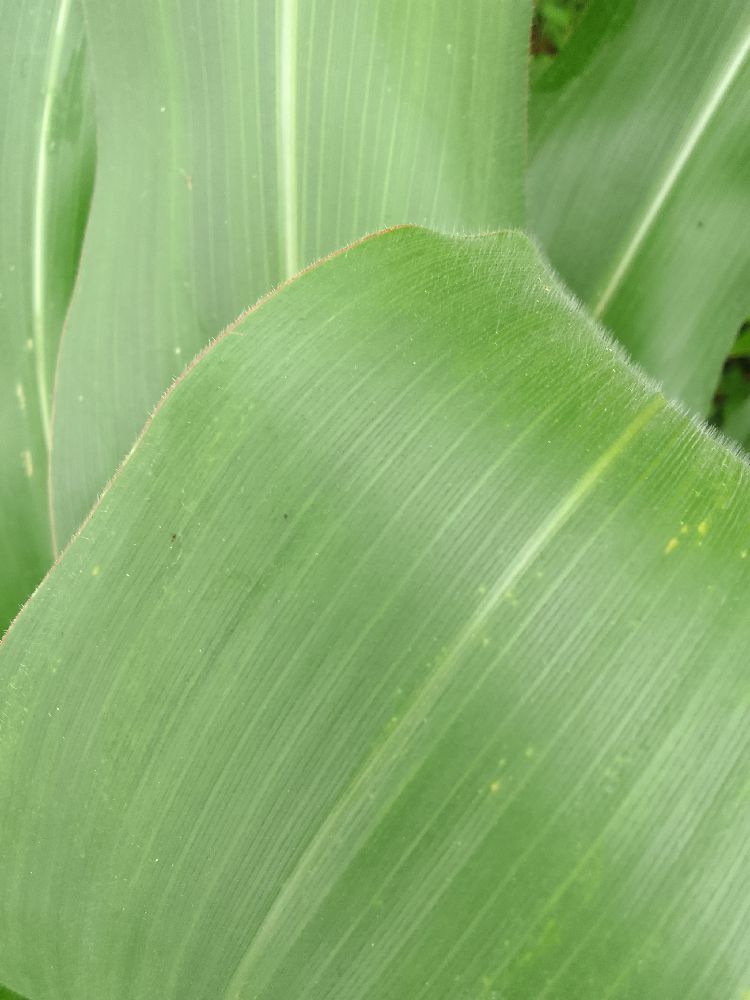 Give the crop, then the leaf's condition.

maize, healthy
